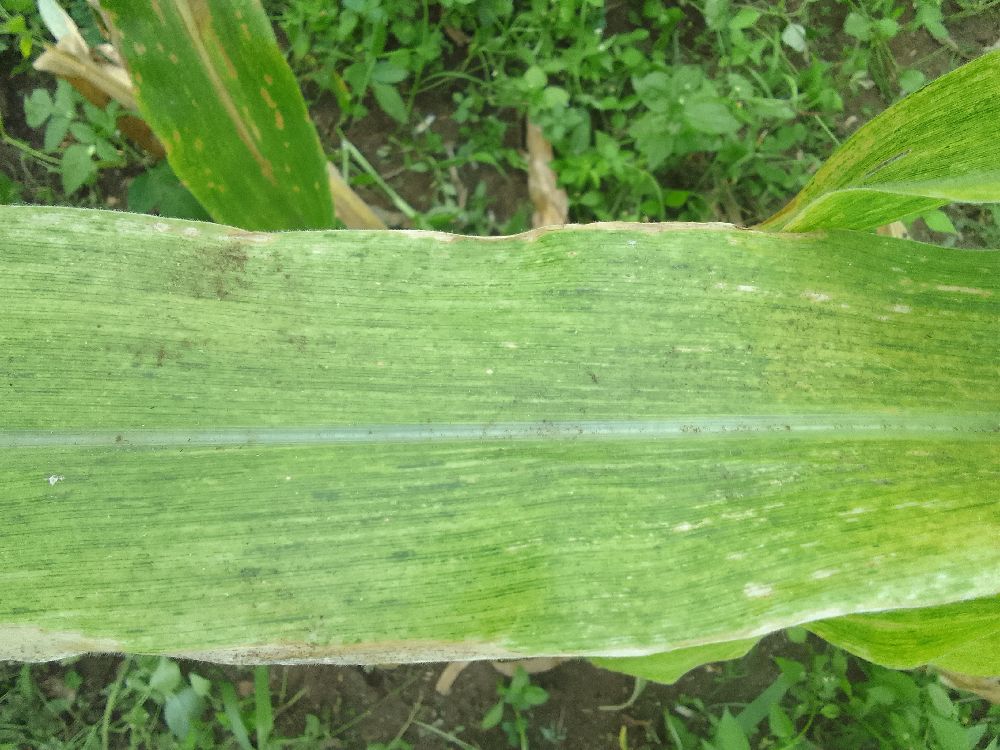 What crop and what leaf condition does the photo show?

maize, maize lethal necrosis
